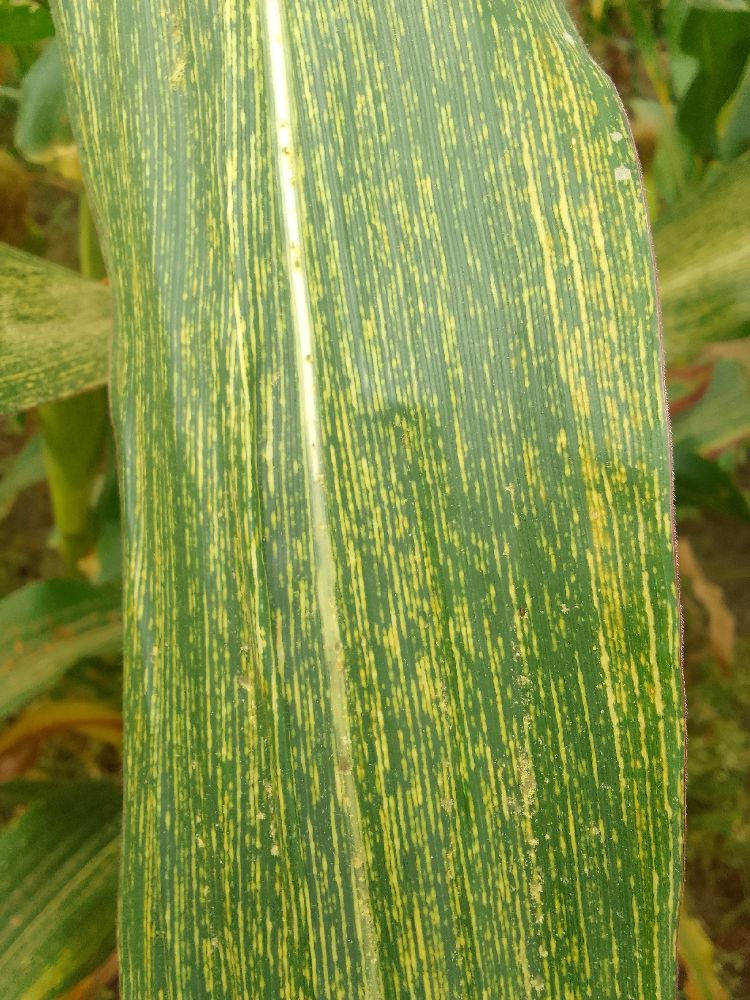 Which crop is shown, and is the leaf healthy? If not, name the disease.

maize, maize streak virus
